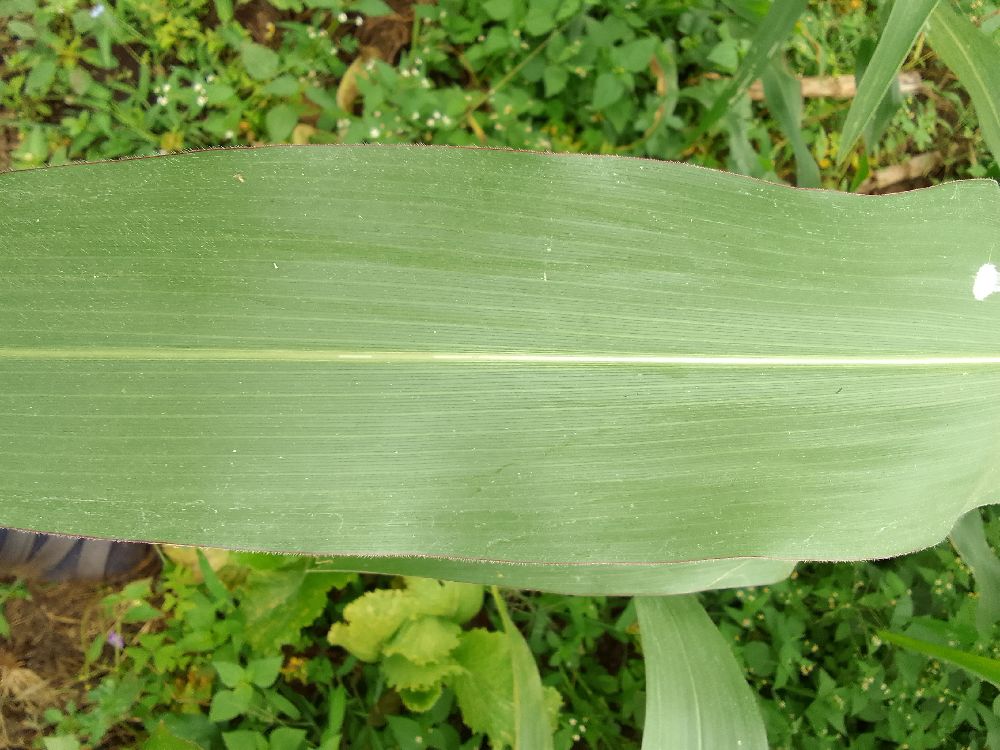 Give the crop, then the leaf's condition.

maize, healthy
